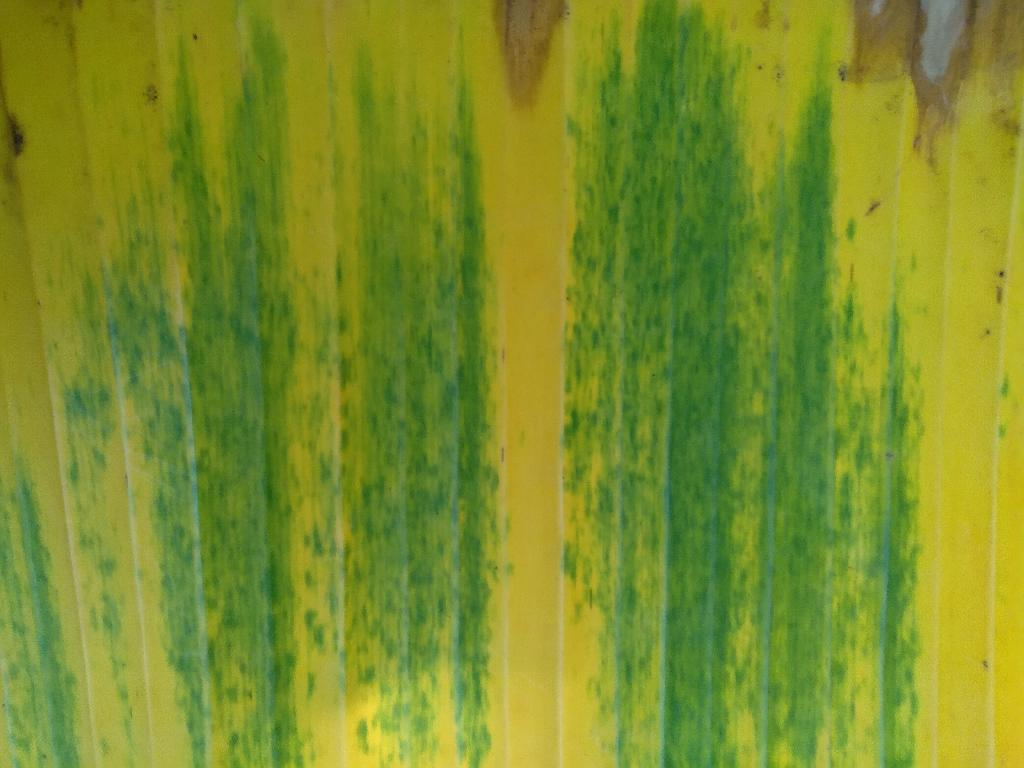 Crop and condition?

banana, fusarium wilt race 1
